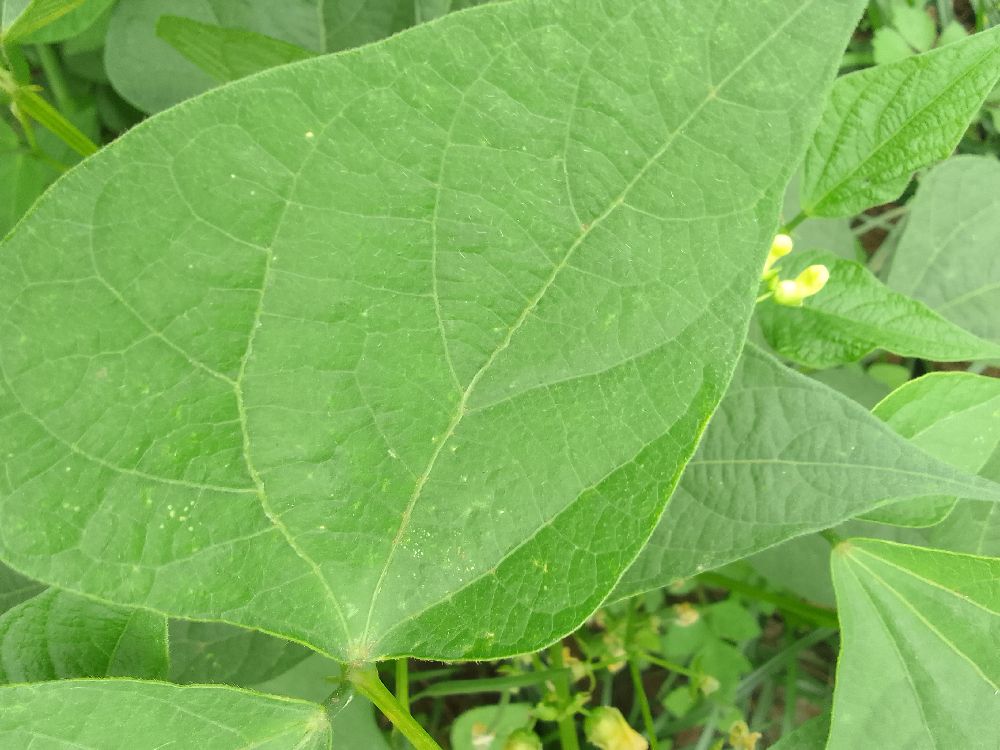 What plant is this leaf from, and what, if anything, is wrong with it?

common bean, healthy
